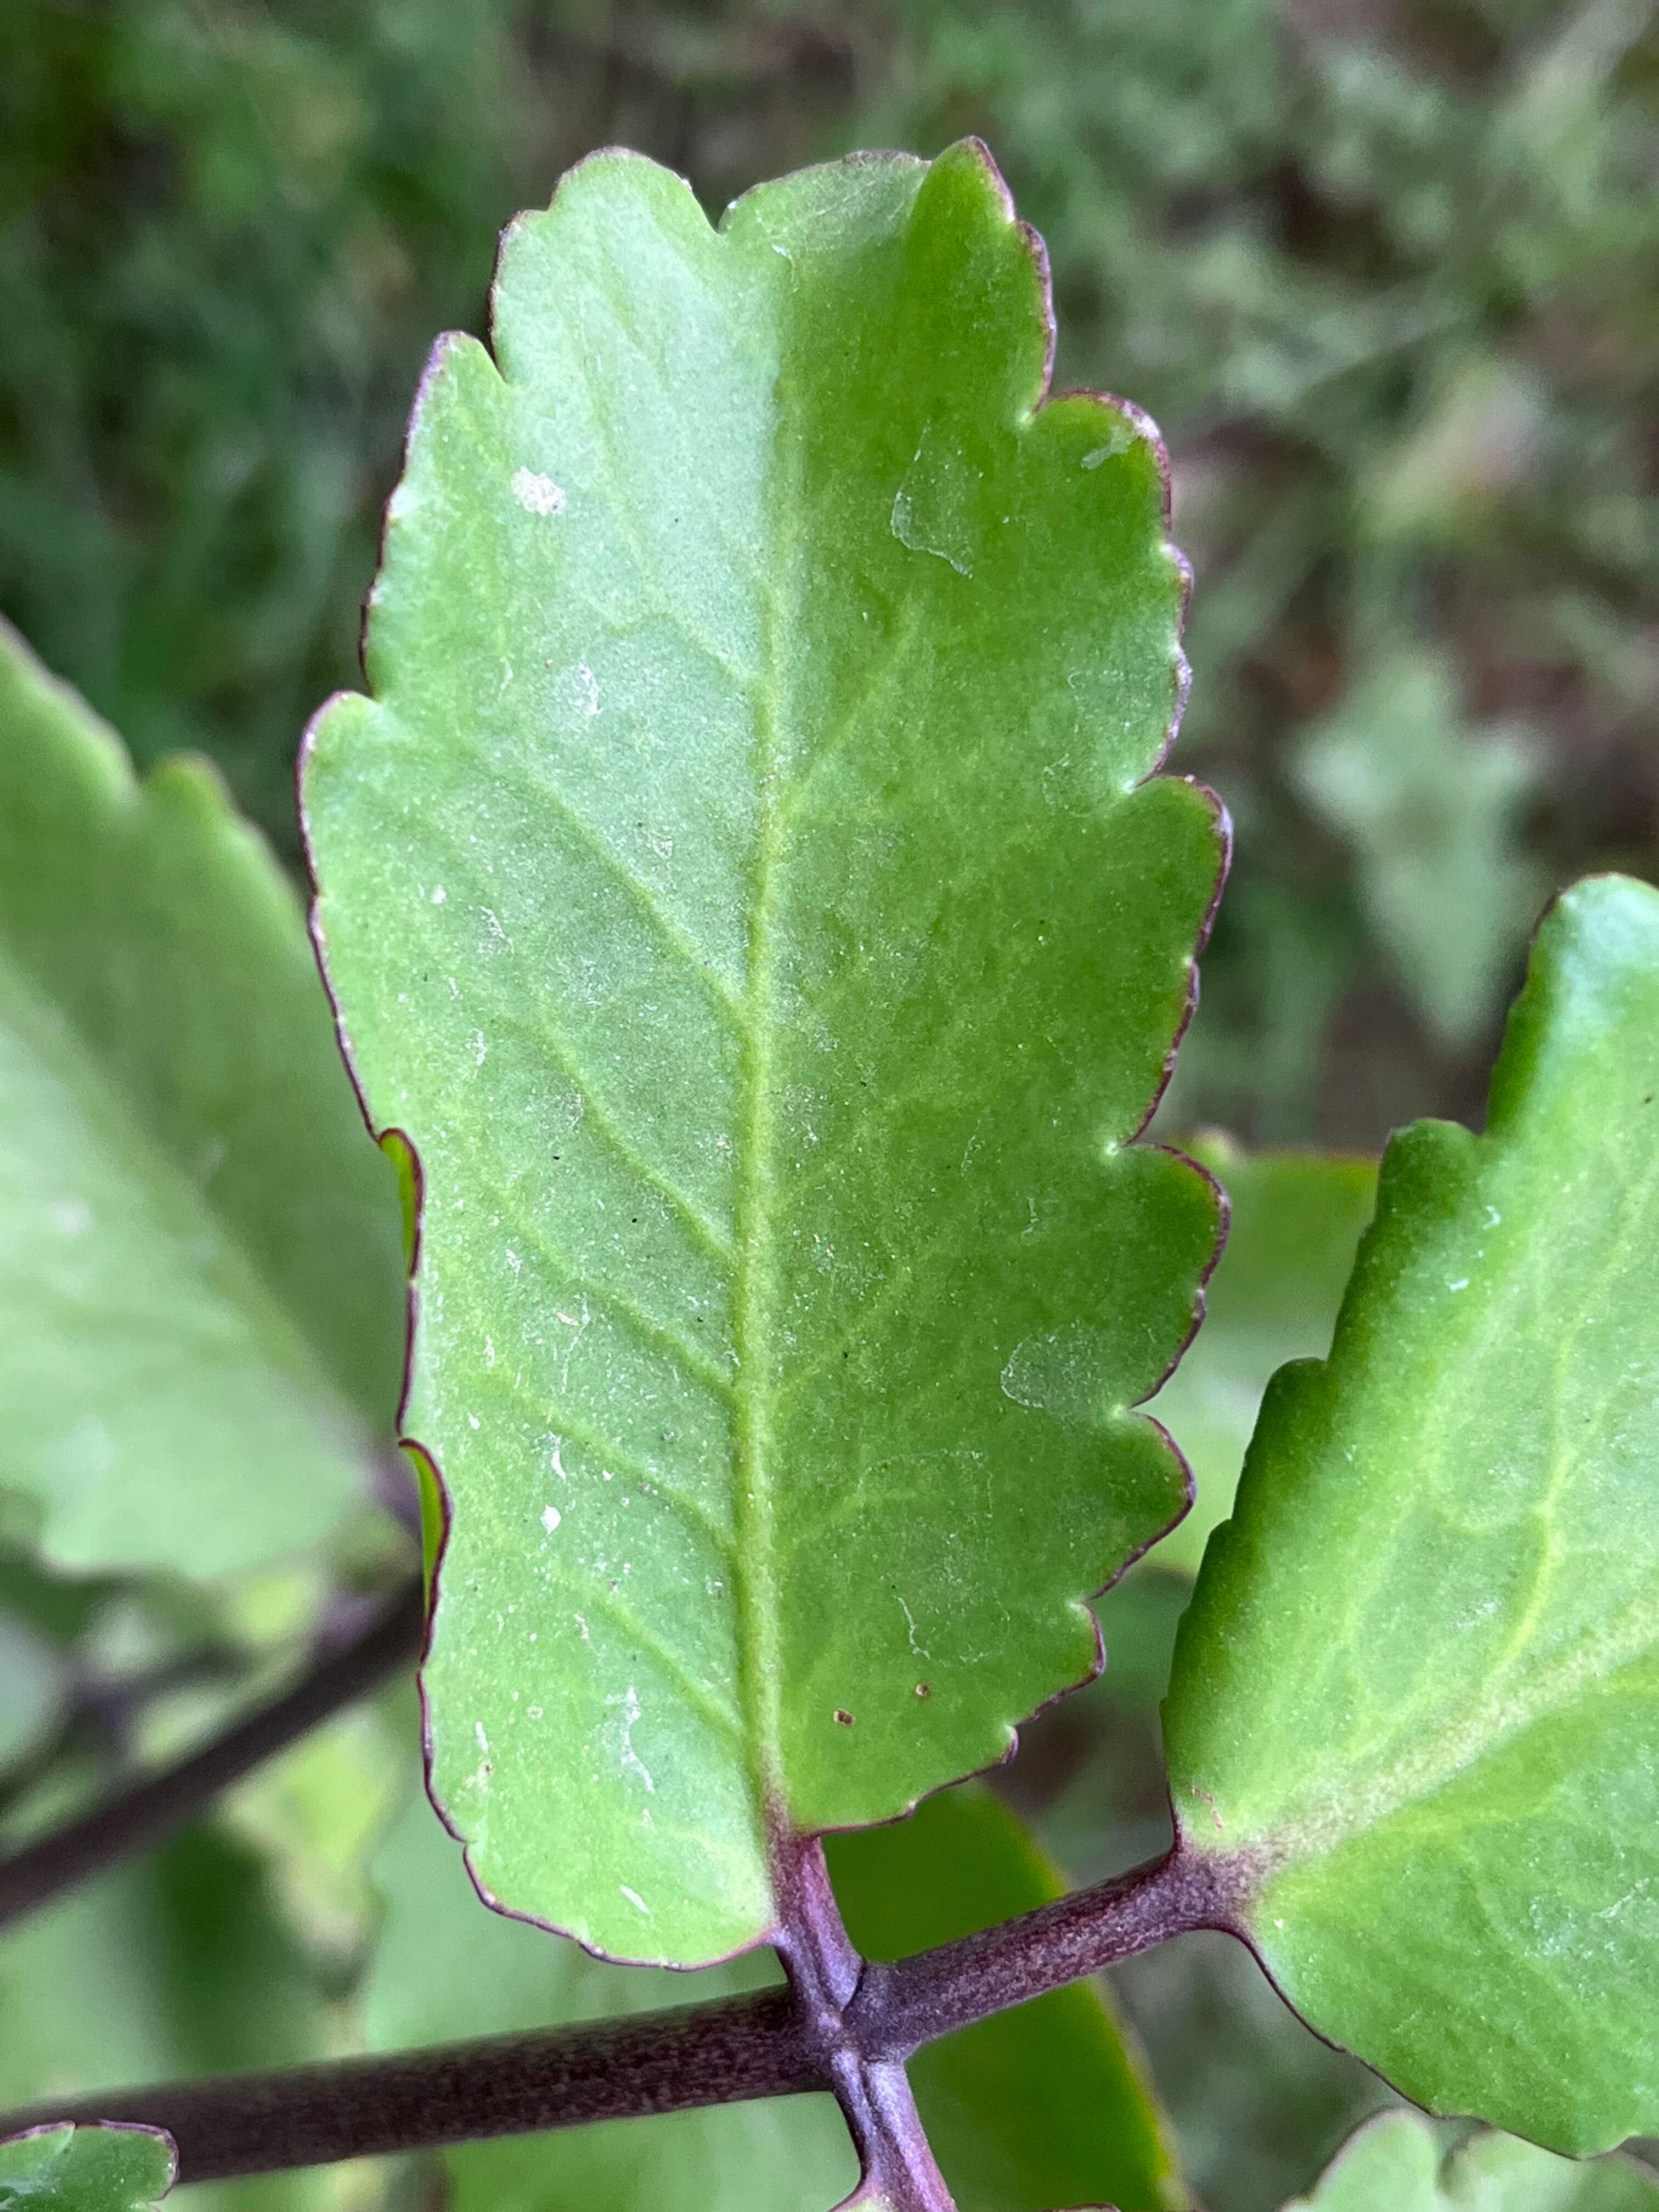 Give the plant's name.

pathorkuci
